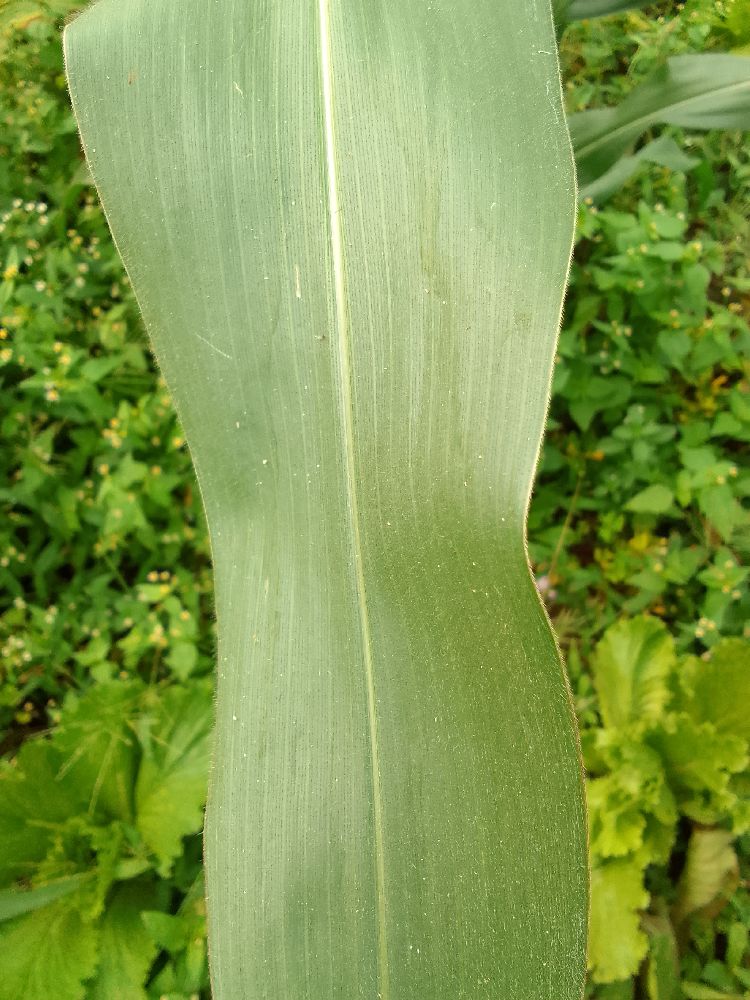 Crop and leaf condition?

maize, healthy
